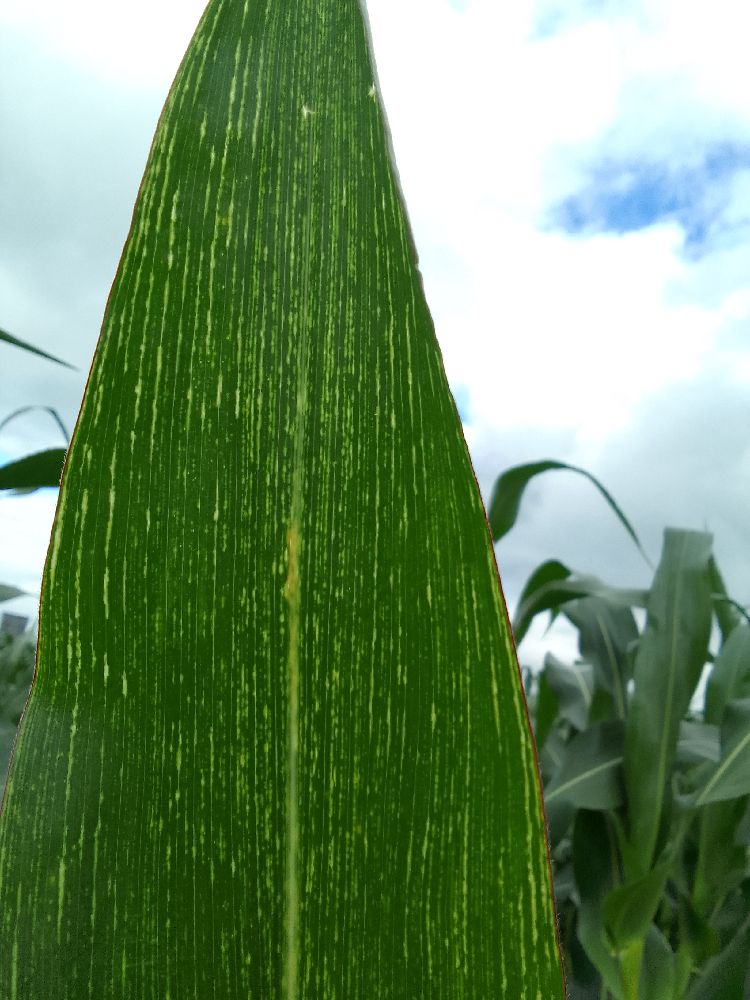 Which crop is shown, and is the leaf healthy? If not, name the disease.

maize, maize streak virus
